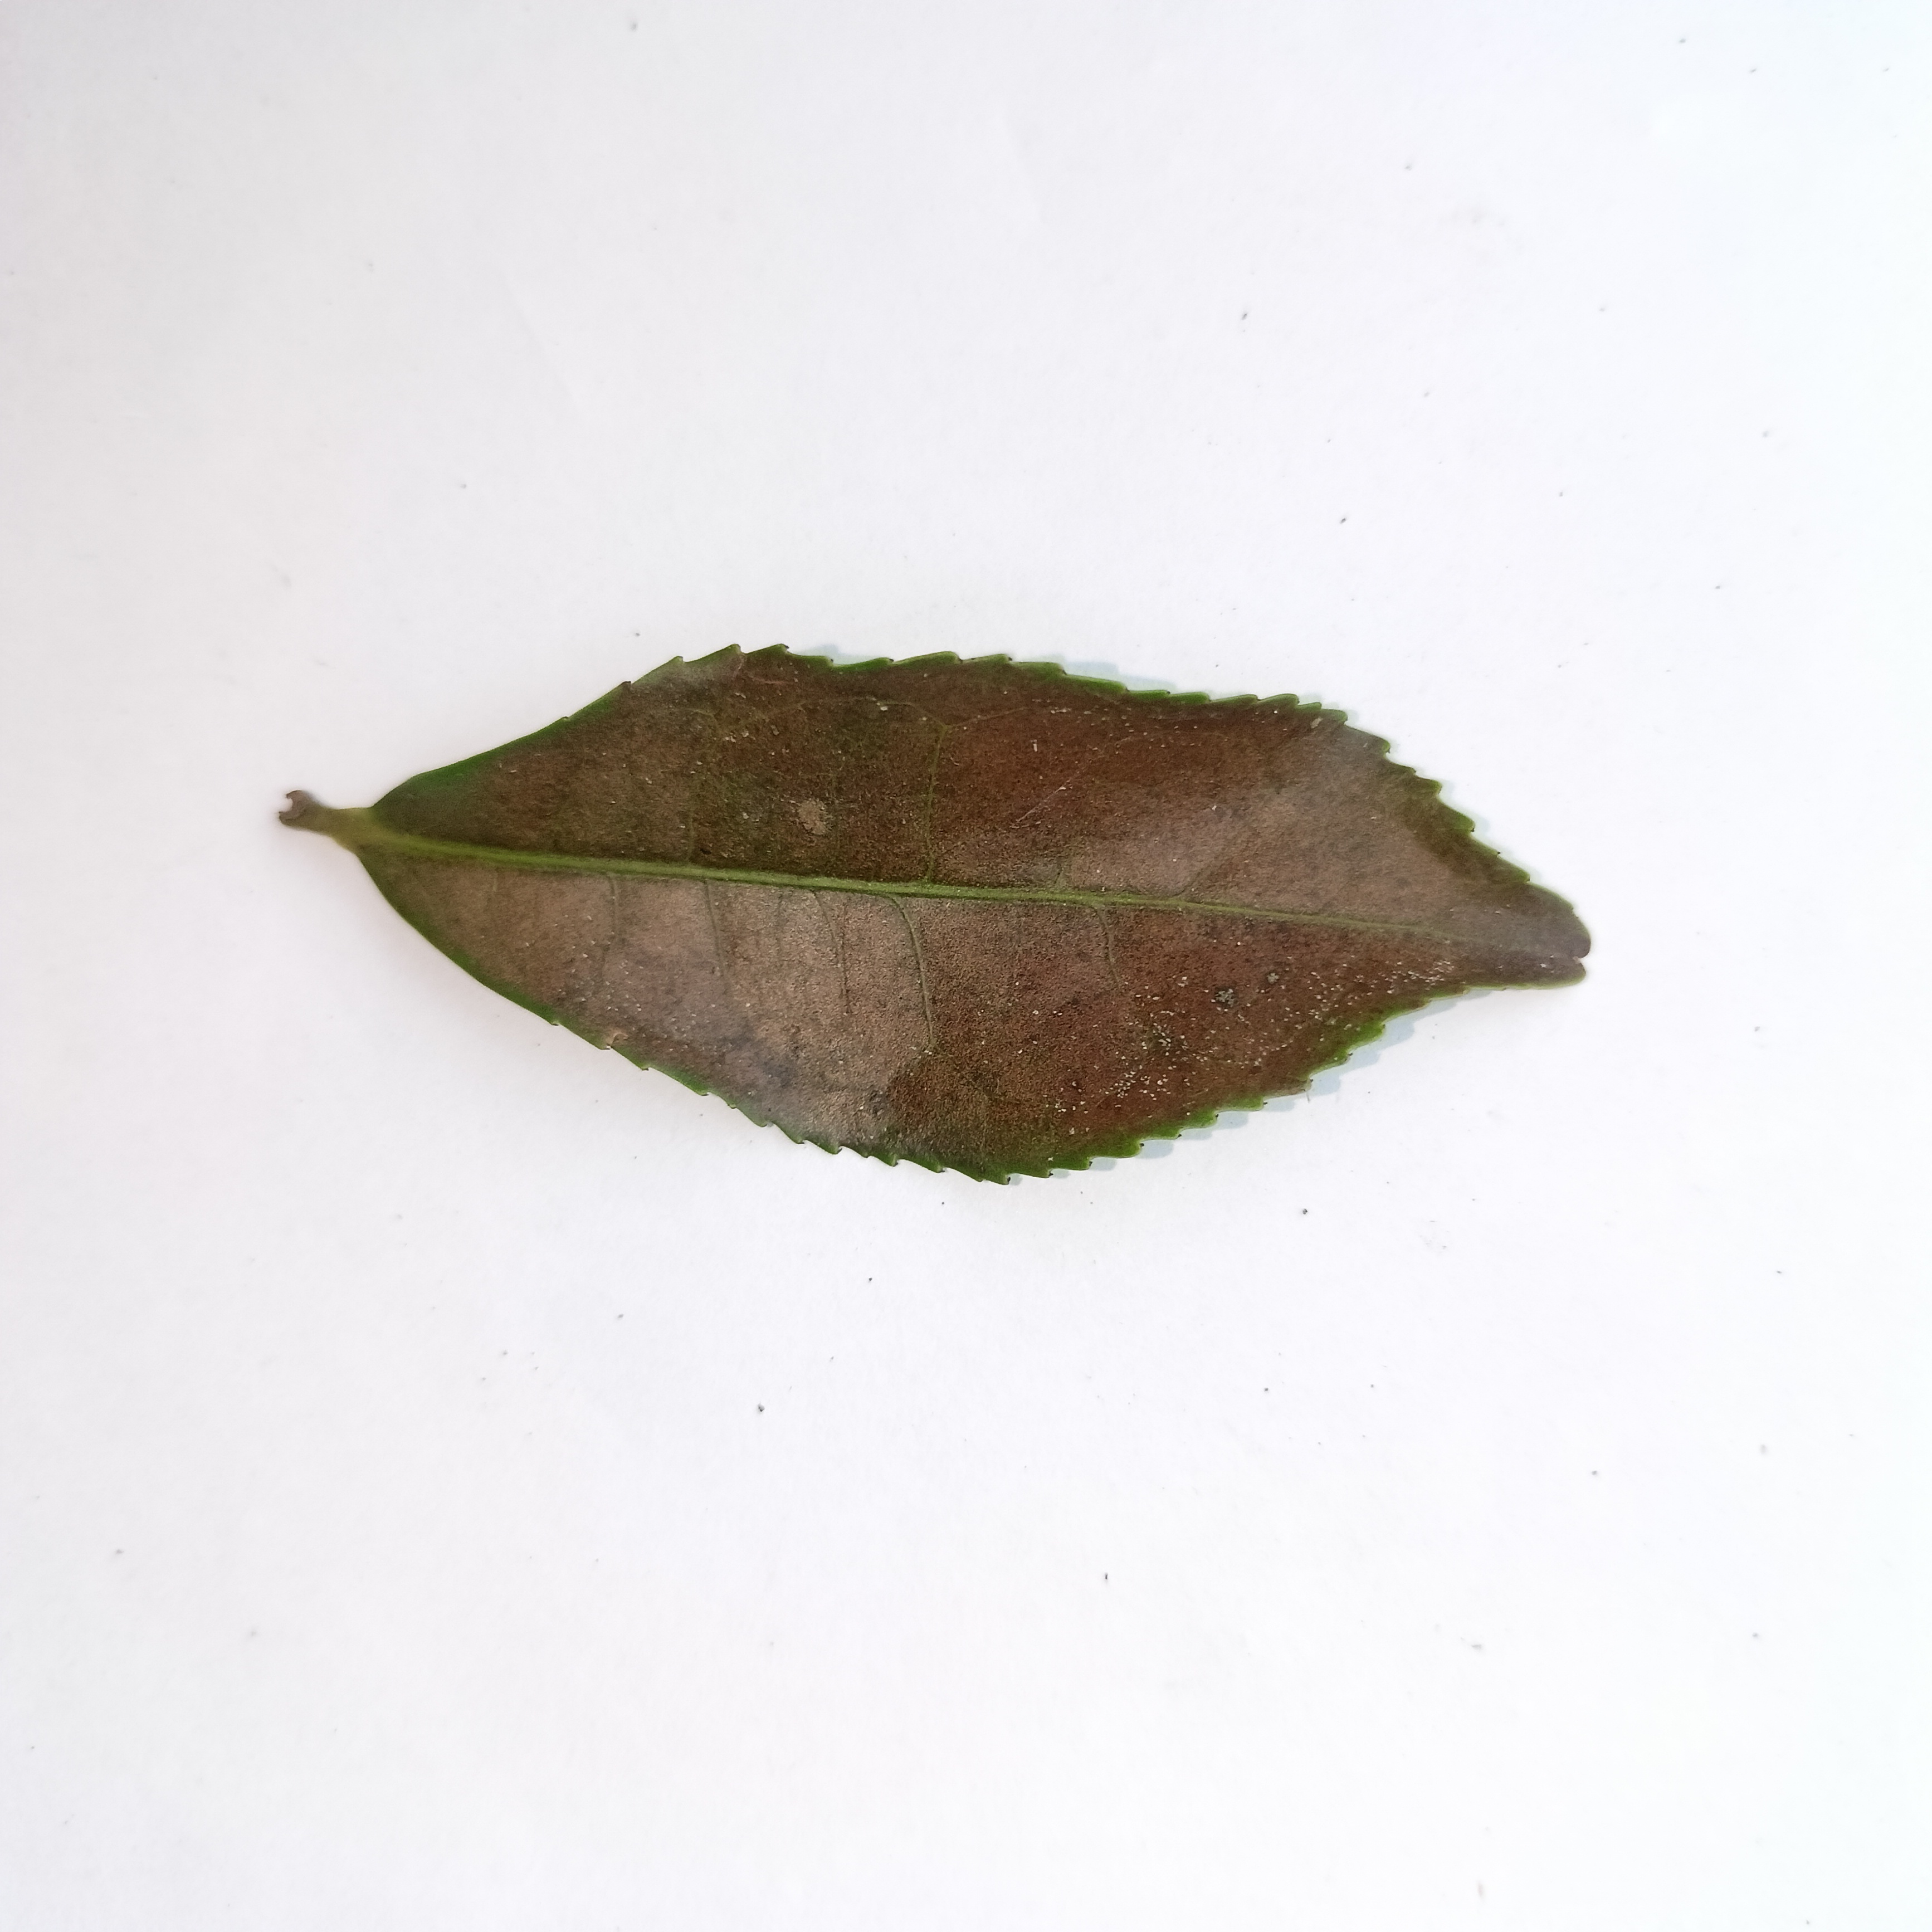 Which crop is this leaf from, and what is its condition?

tea, red rust
